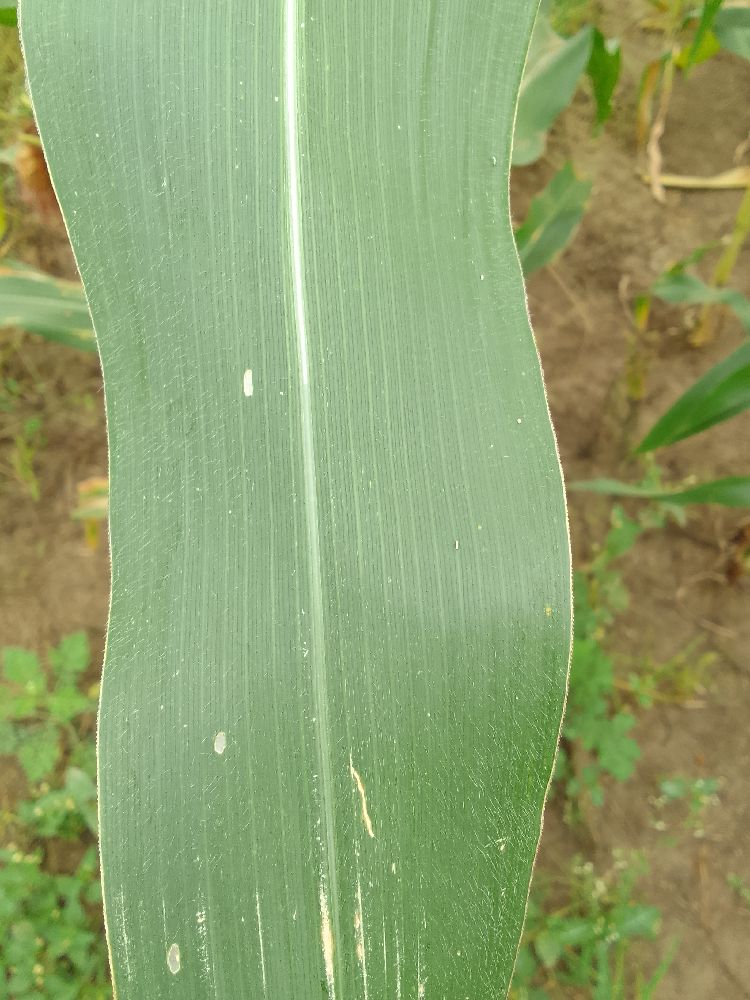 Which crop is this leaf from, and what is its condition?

maize, healthy
